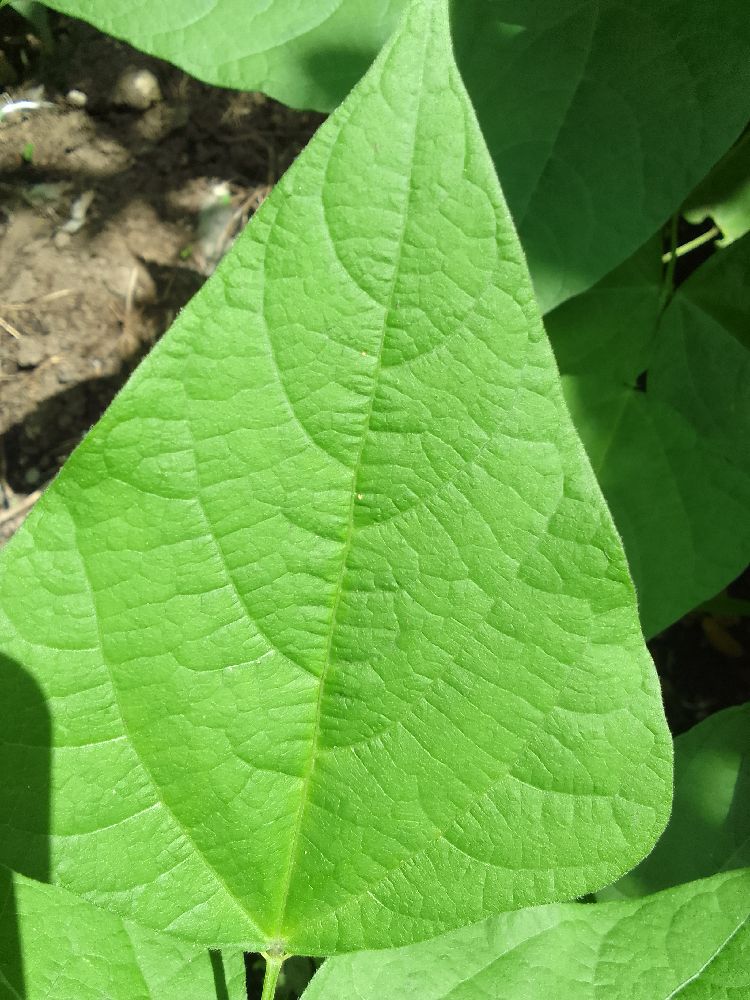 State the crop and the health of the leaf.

common bean, healthy
